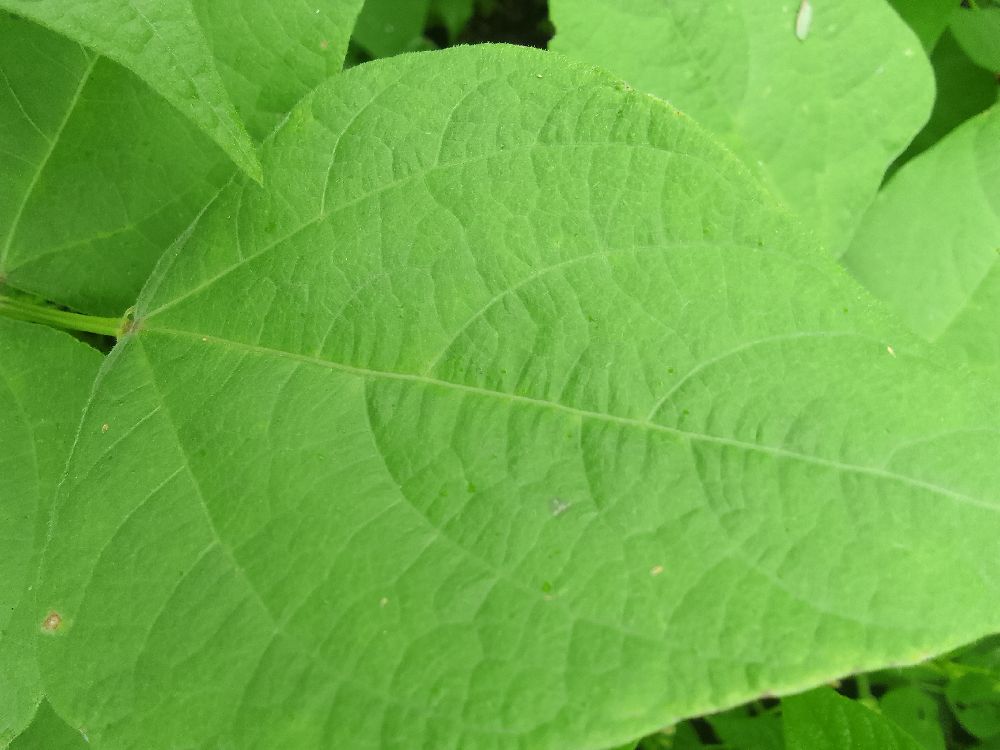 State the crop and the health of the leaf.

common bean, healthy
